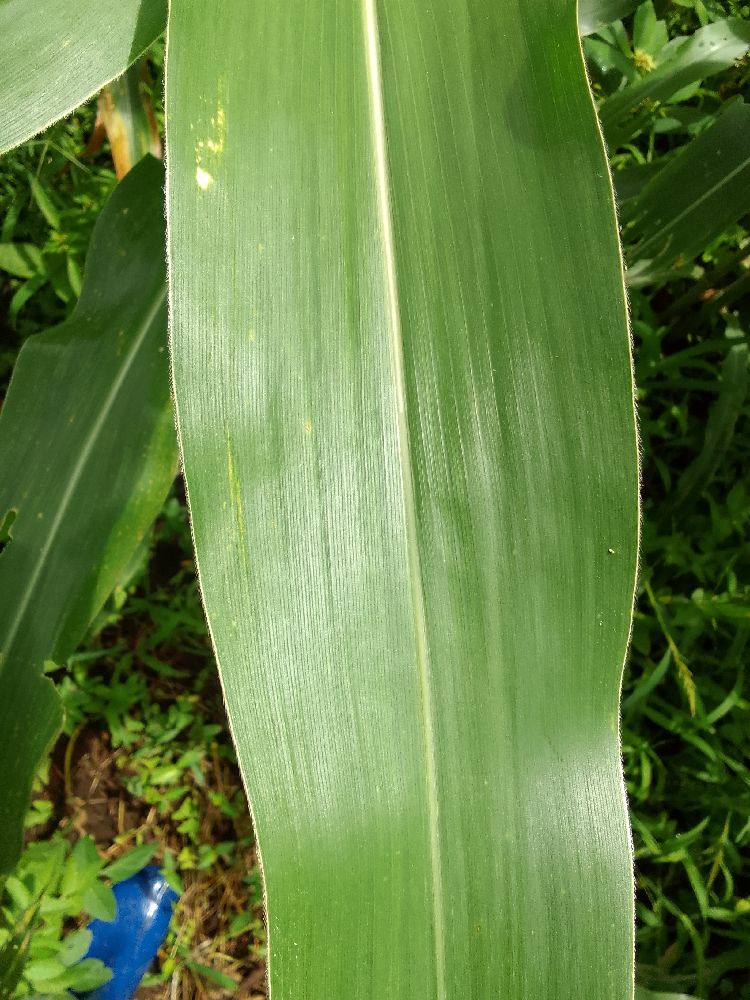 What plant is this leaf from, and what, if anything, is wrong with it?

maize, healthy
